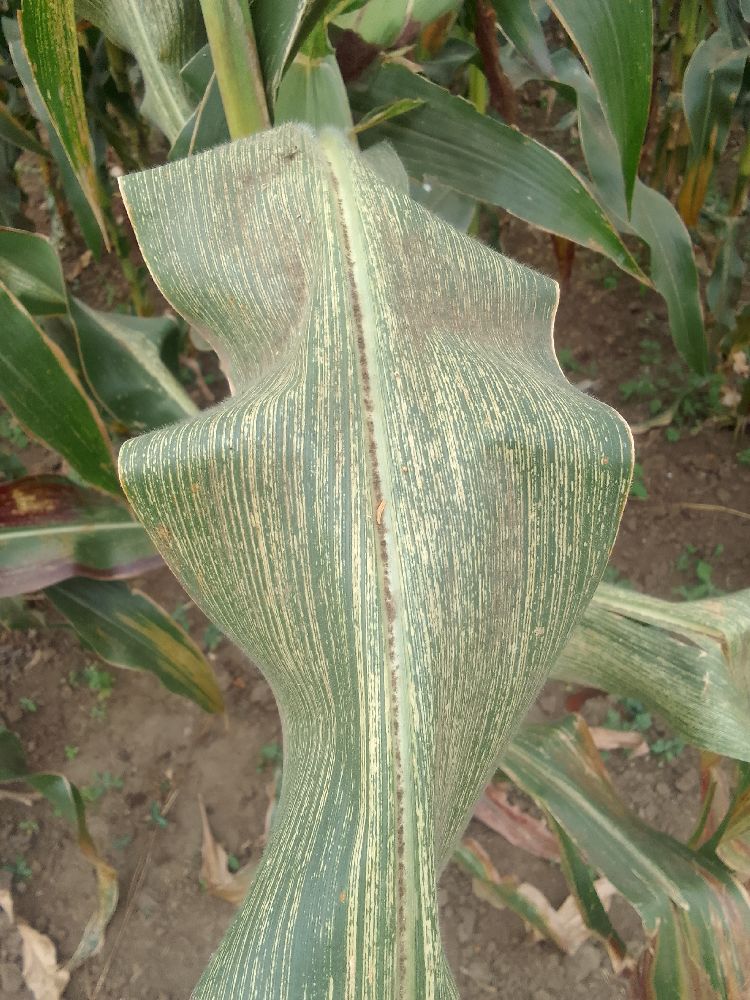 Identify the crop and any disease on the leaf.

maize, maize streak virus
